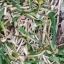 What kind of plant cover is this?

grass
